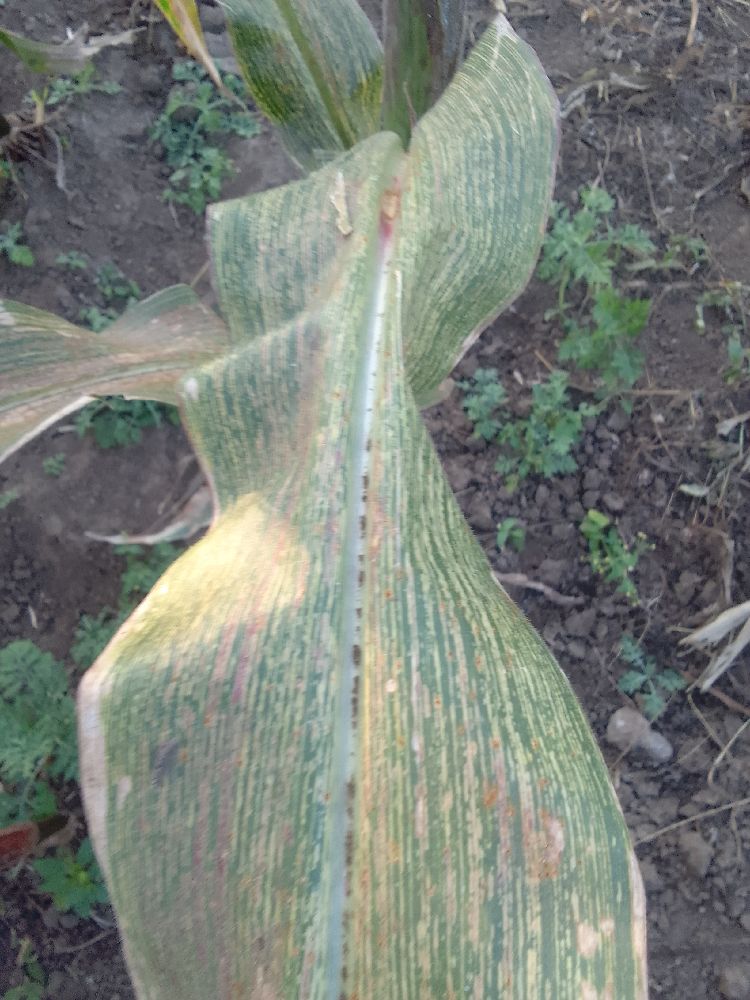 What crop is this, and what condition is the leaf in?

maize, maize streak virus
